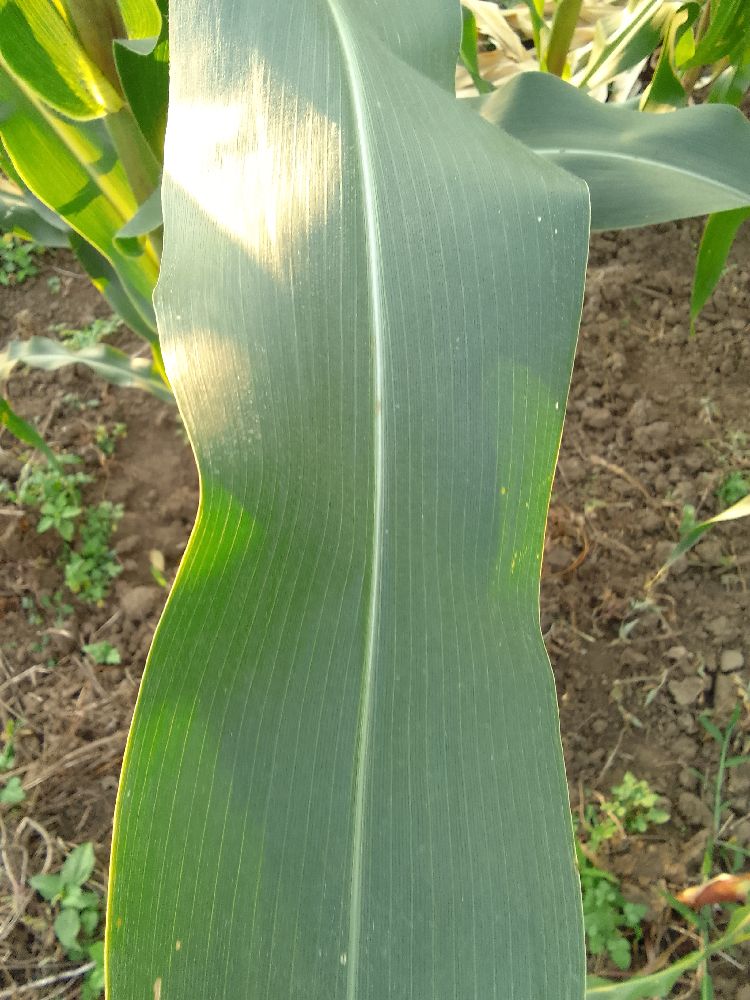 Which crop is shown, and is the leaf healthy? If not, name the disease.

maize, healthy
